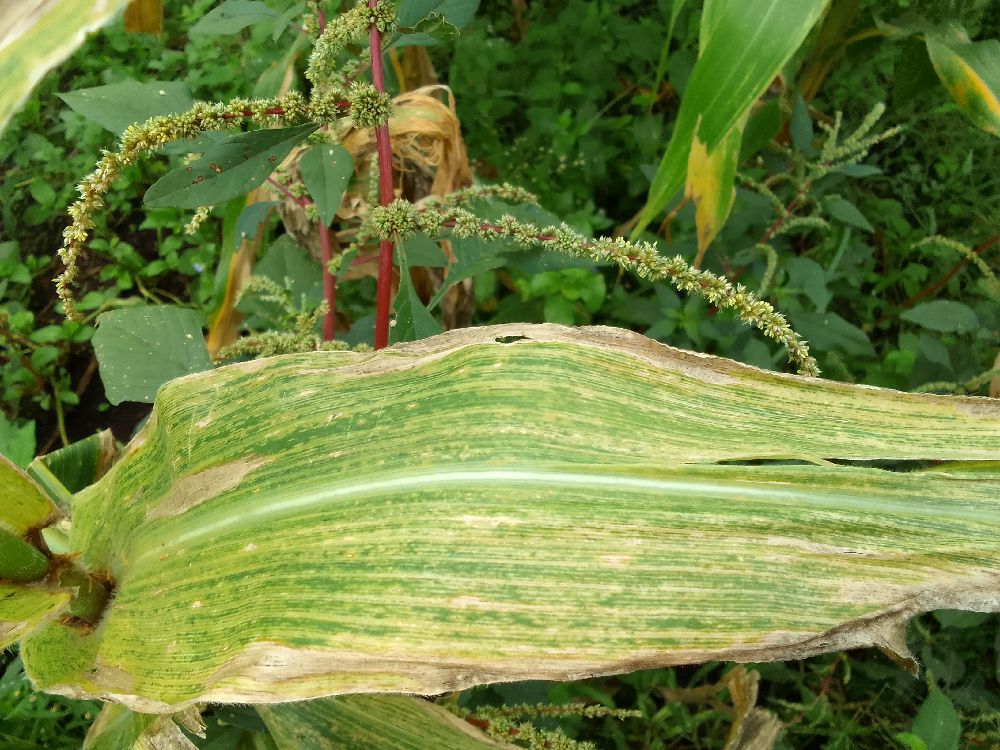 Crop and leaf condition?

maize, maize lethal necrosis
